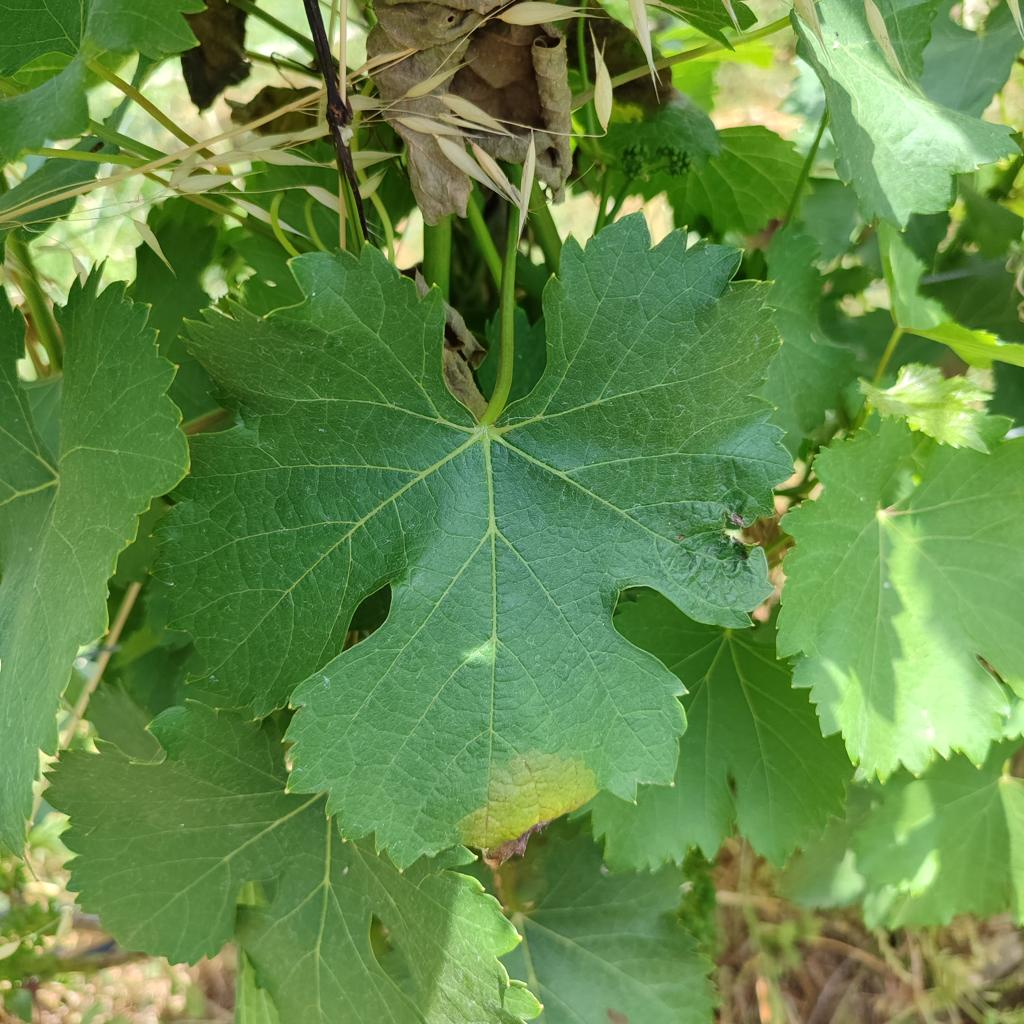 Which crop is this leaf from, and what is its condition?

grapevine, downy mildew
